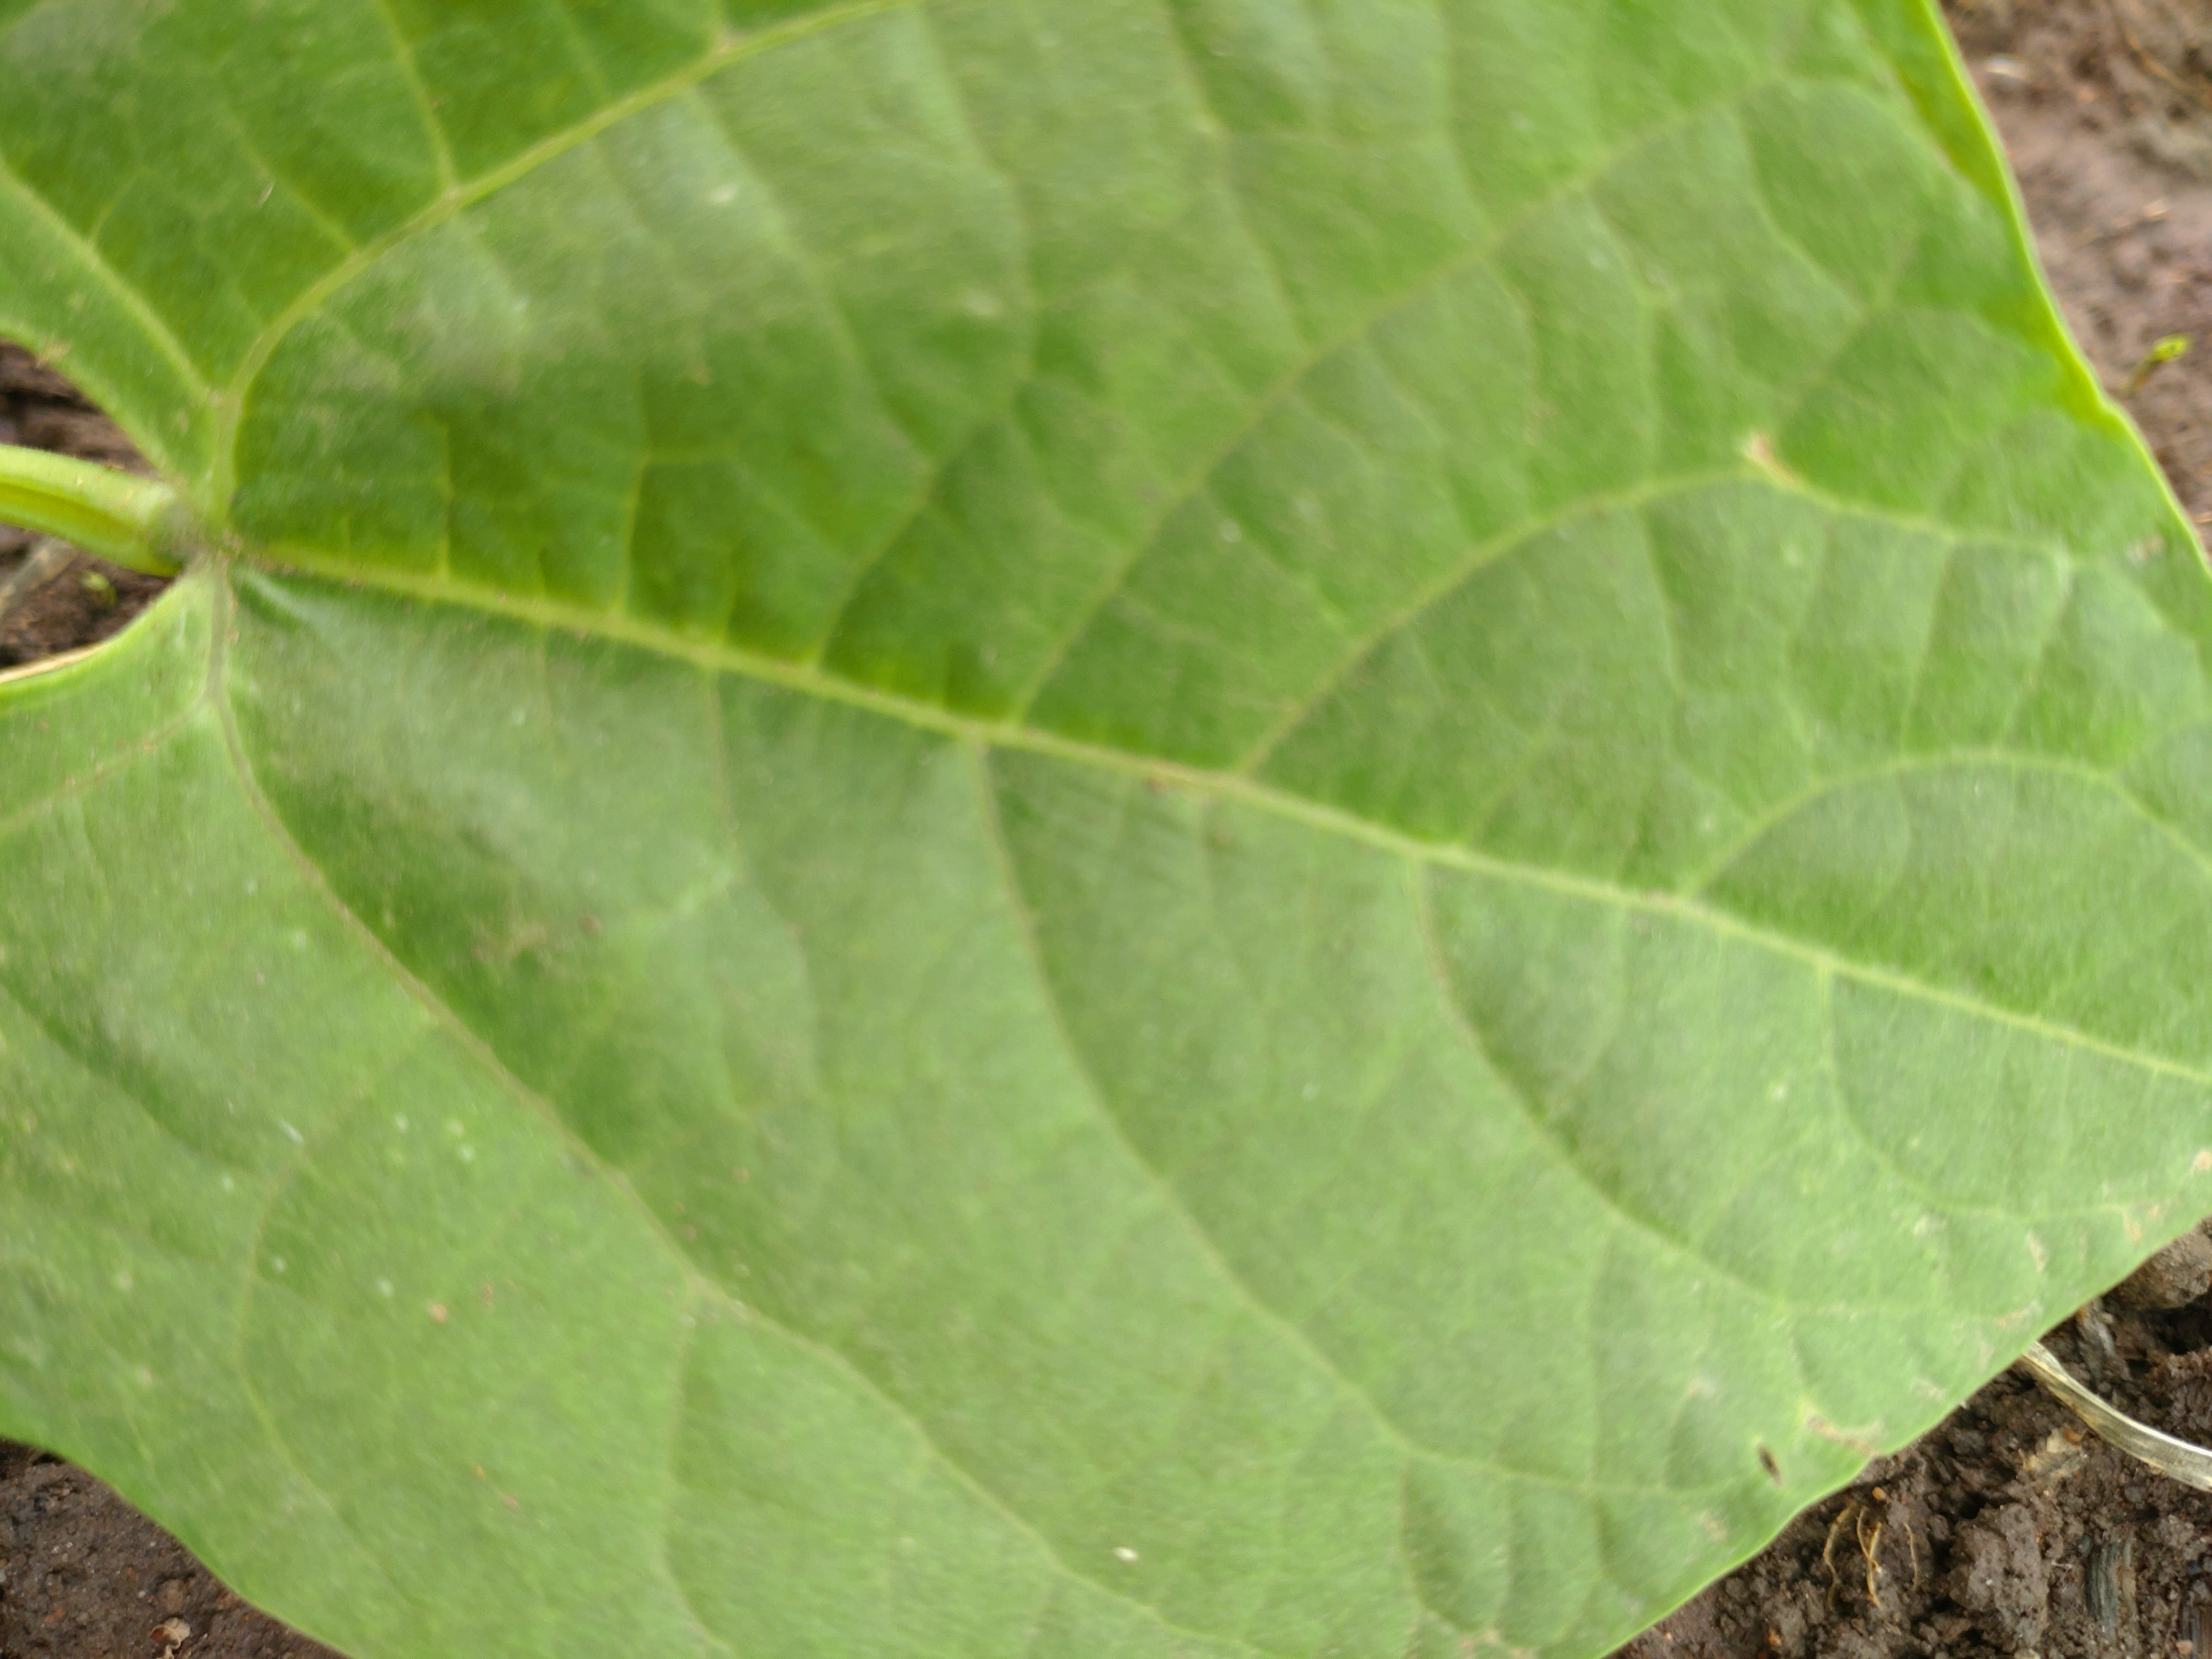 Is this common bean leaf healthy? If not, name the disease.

healthy
